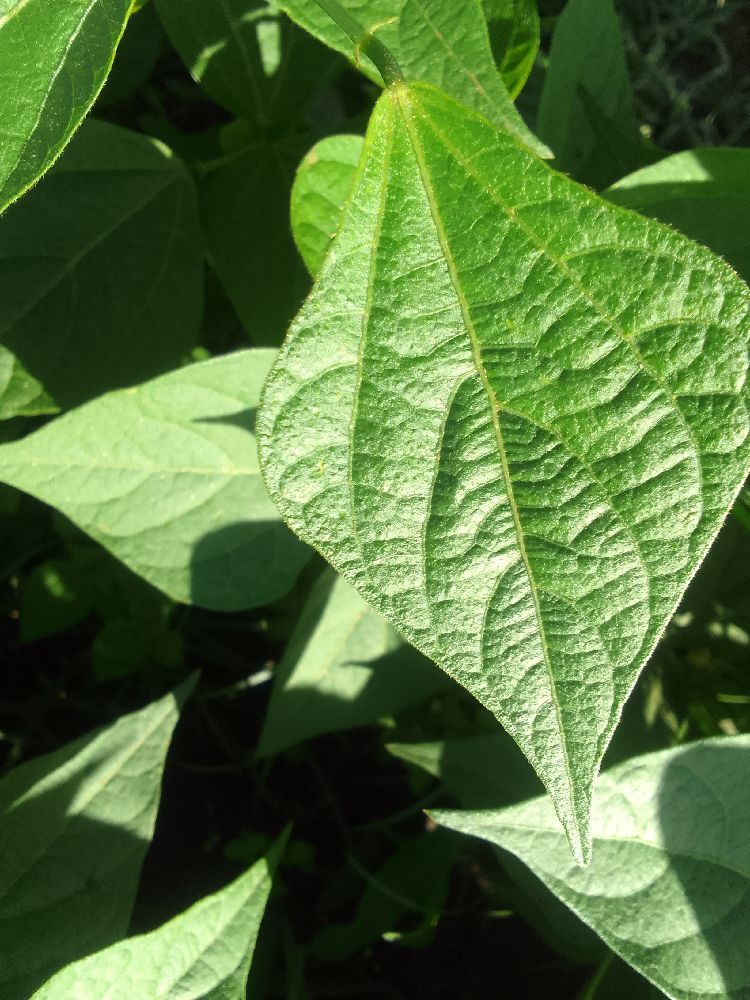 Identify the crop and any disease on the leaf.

common bean, healthy
